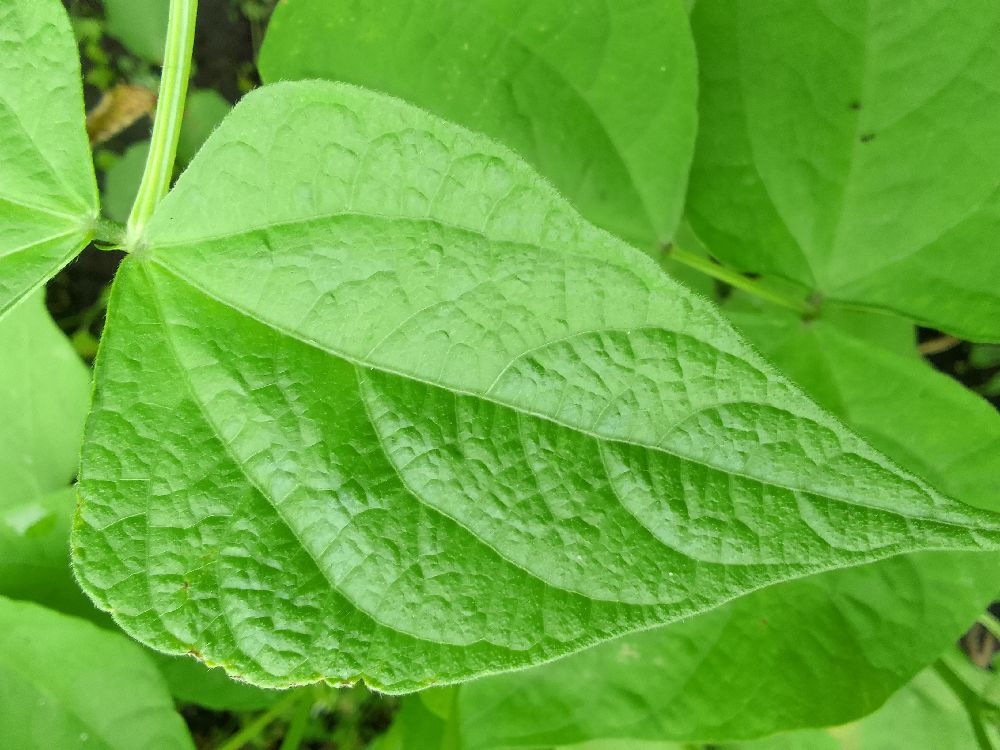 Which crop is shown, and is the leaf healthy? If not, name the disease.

common bean, healthy
